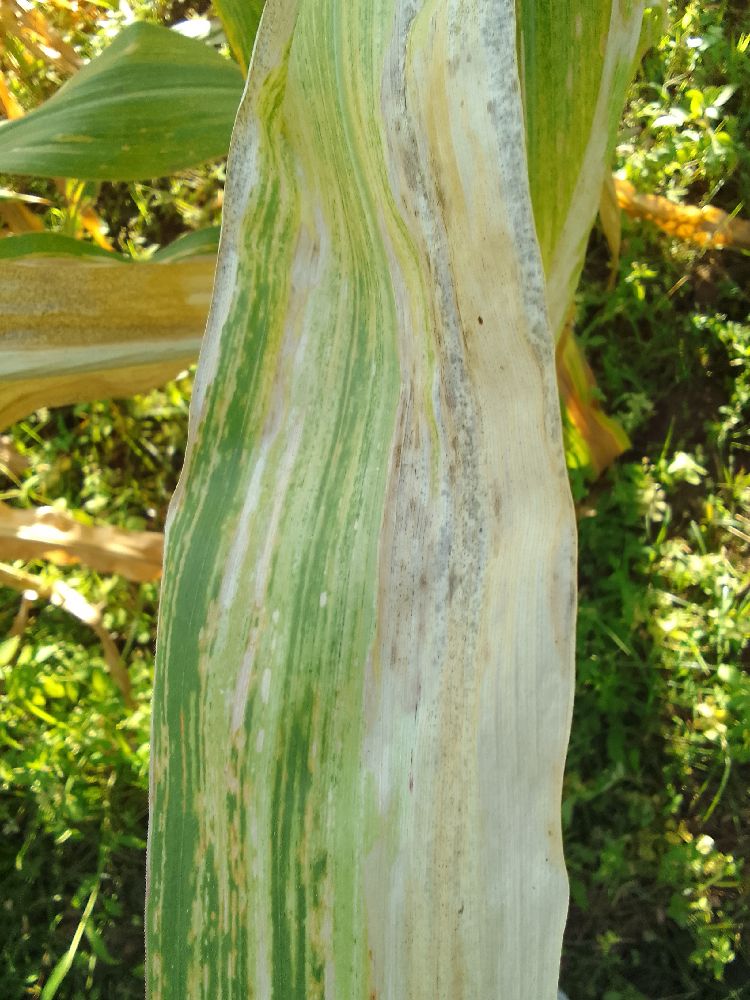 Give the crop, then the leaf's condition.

maize, maize lethal necrosis
